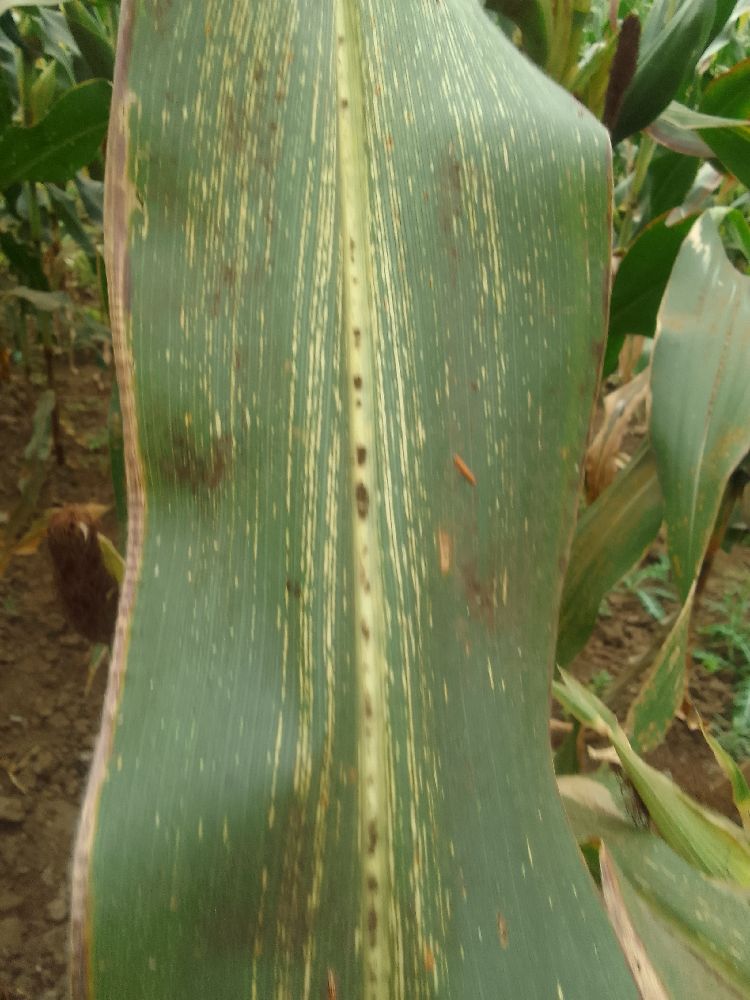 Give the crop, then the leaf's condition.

maize, maize streak virus
